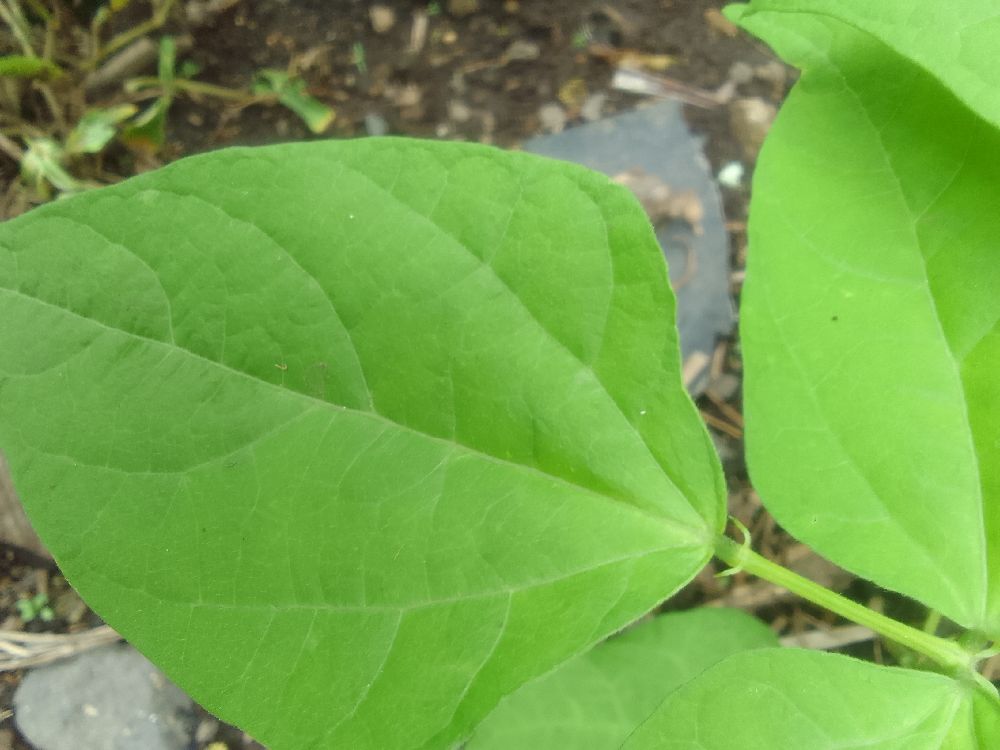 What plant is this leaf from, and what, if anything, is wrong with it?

common bean, healthy
